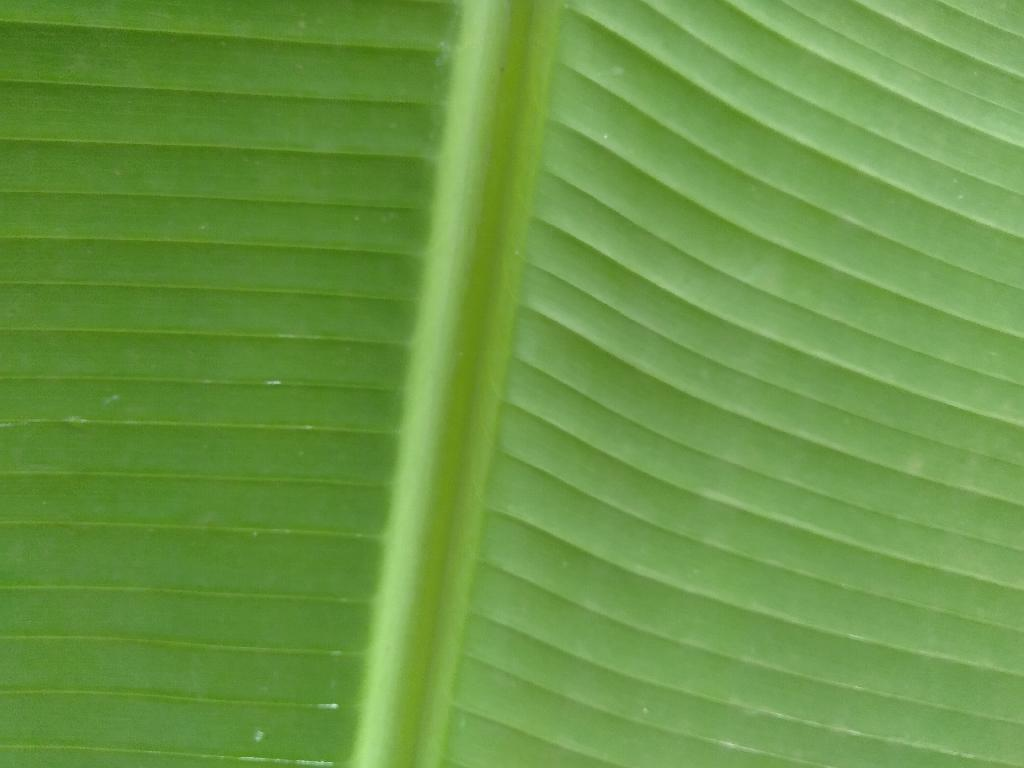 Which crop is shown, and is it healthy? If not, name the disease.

banana, healthy
